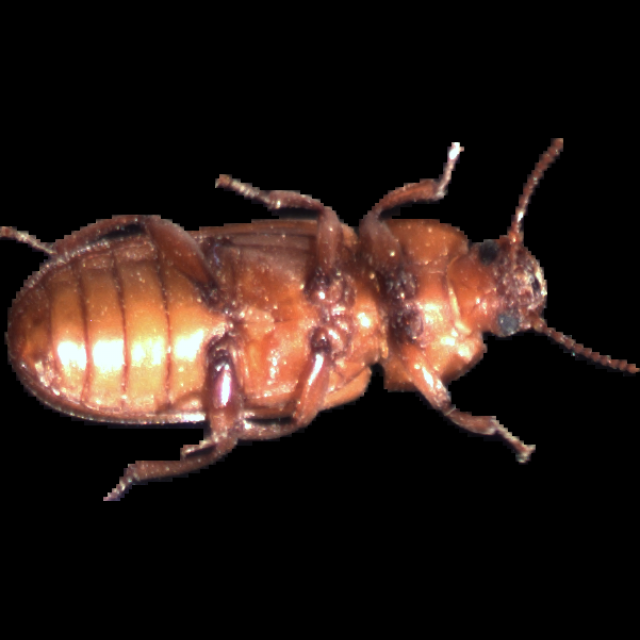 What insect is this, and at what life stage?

mealworm beetle
